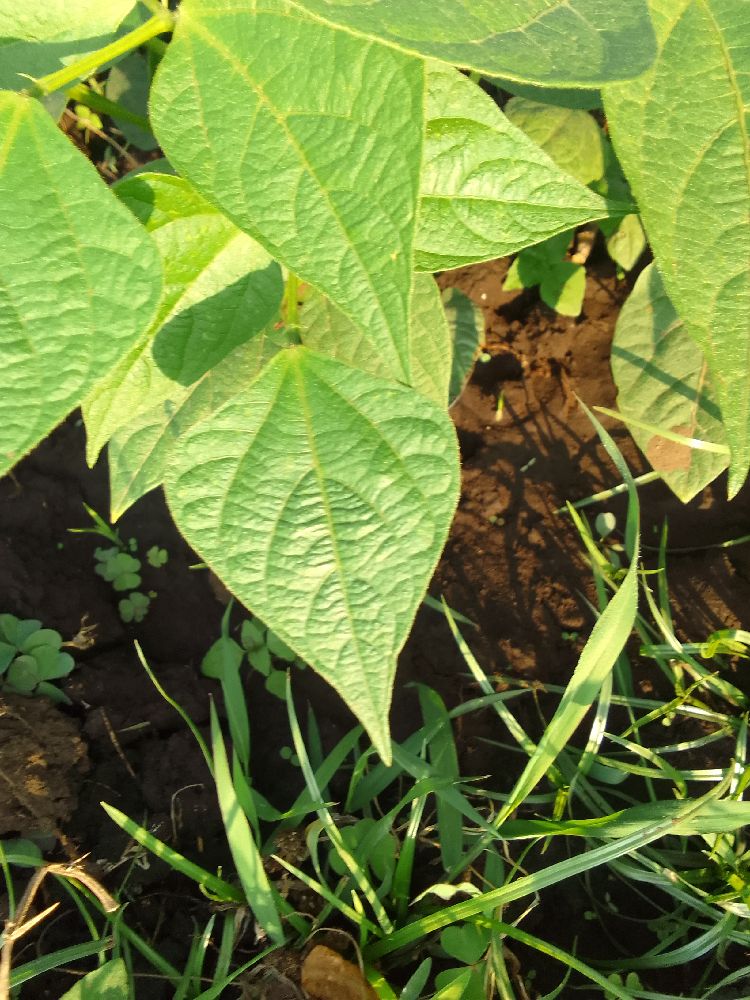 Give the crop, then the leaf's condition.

common bean, healthy
